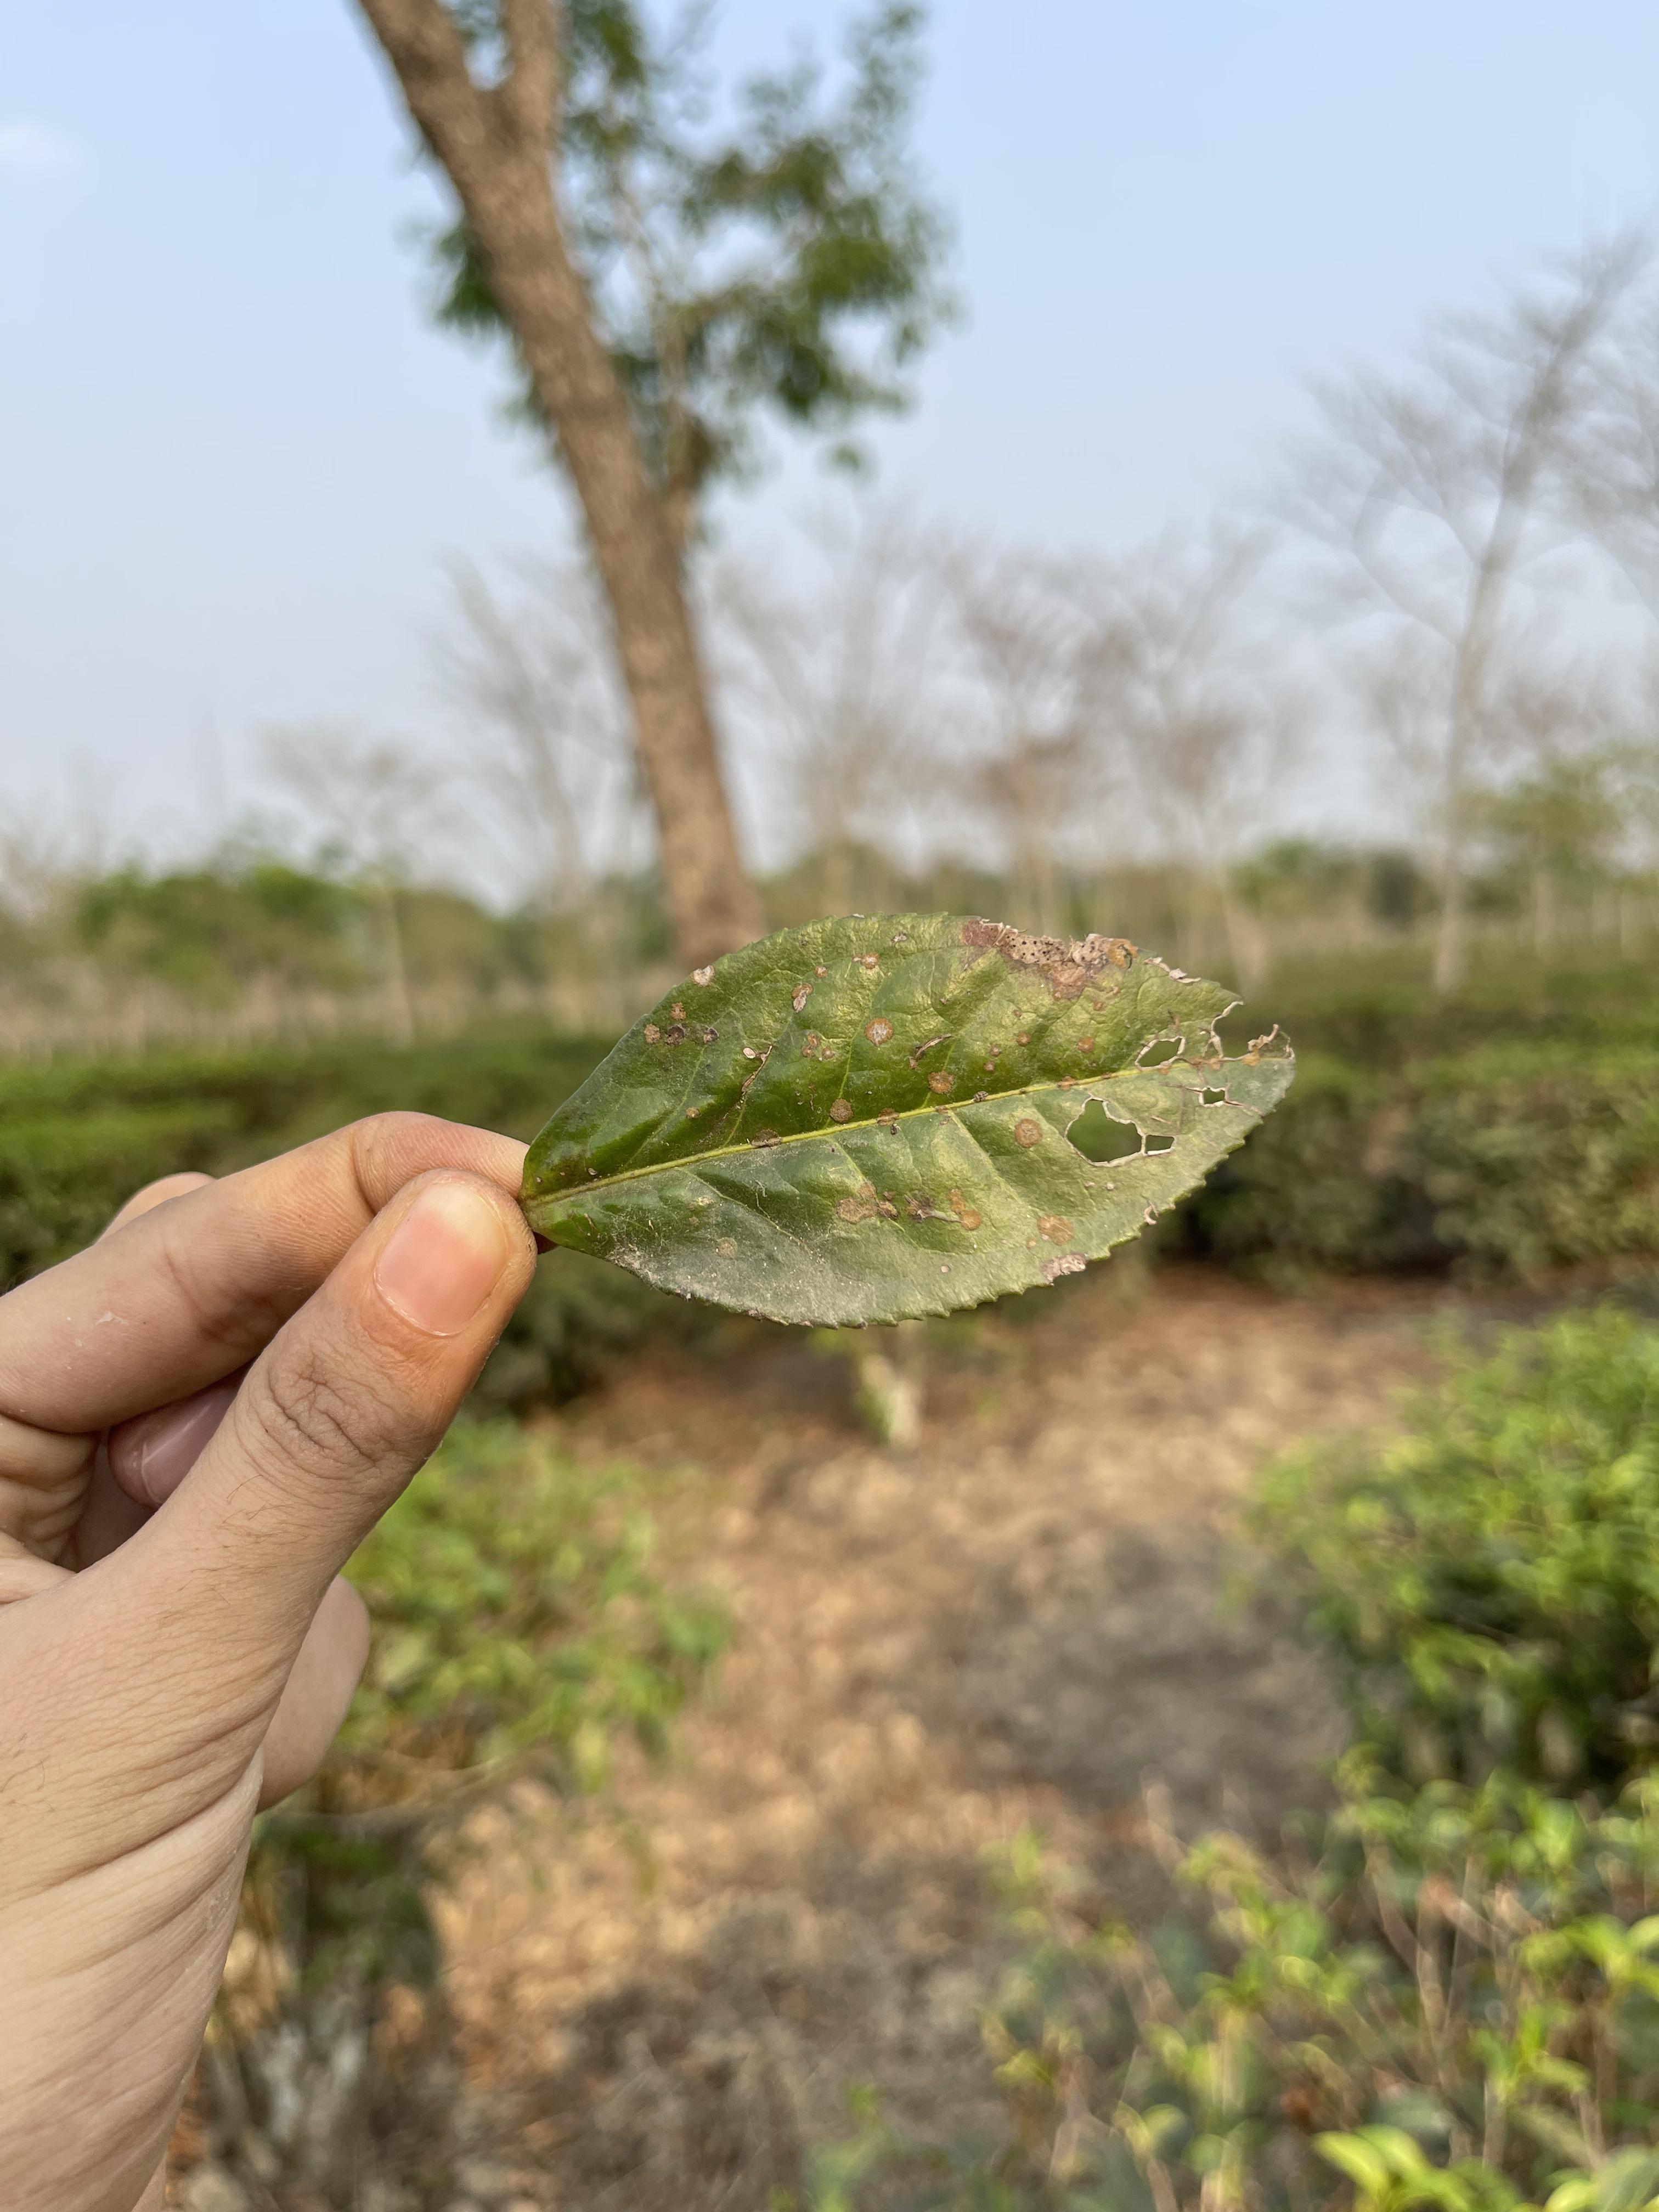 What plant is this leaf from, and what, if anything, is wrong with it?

tea, red rust
